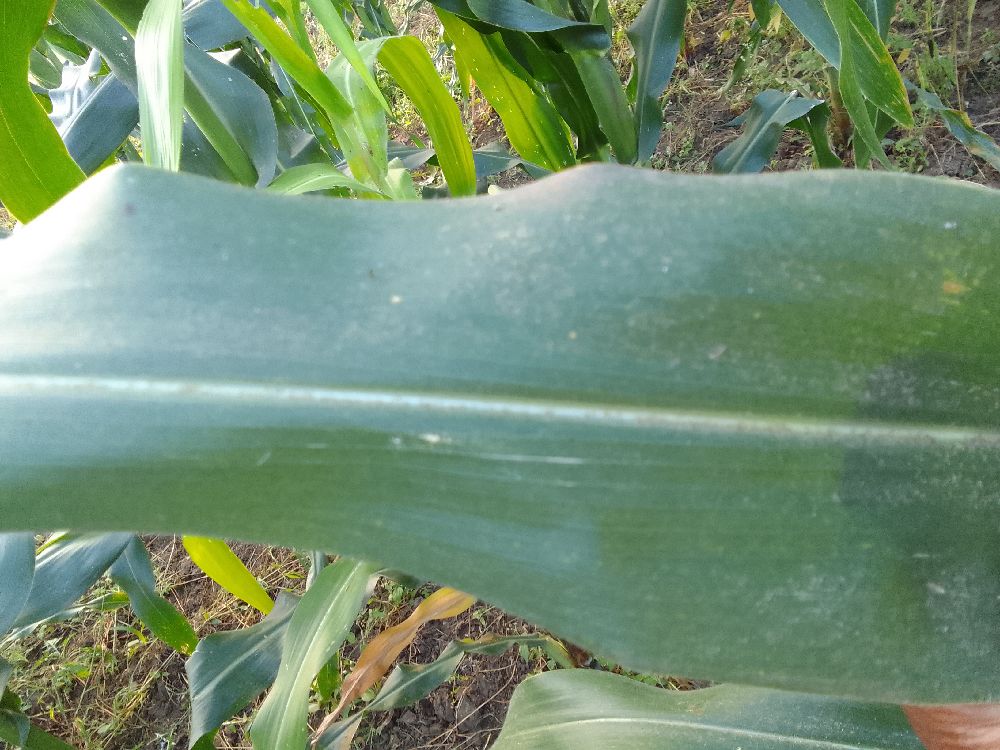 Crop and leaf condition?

maize, healthy
